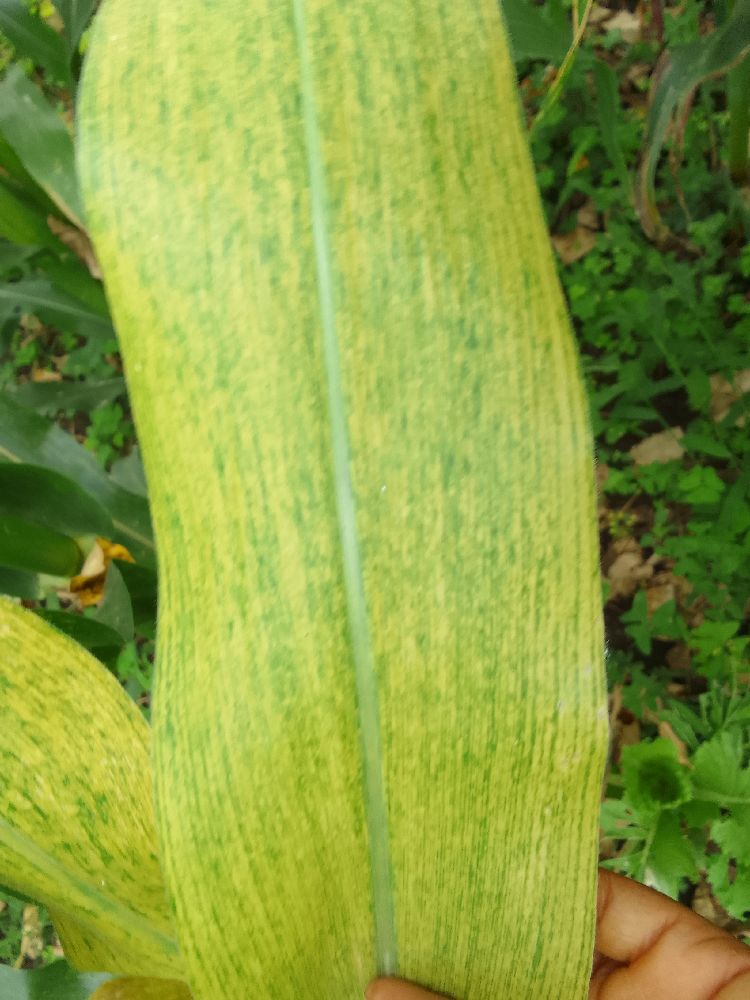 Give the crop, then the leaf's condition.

maize, maize lethal necrosis
